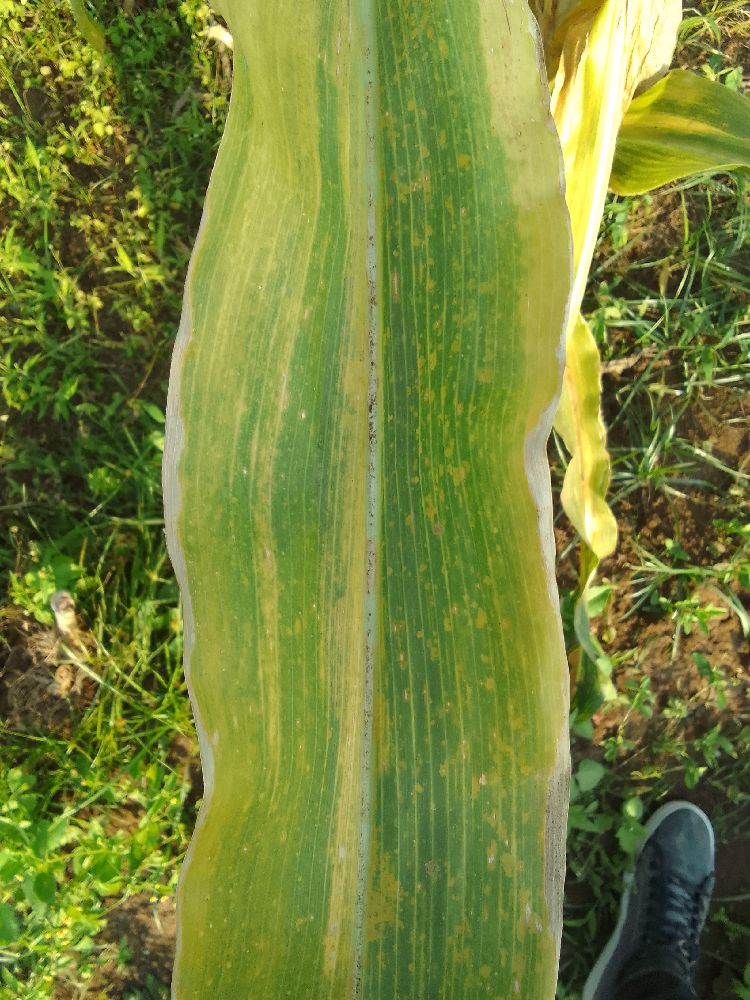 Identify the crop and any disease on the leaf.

maize, maize lethal necrosis
